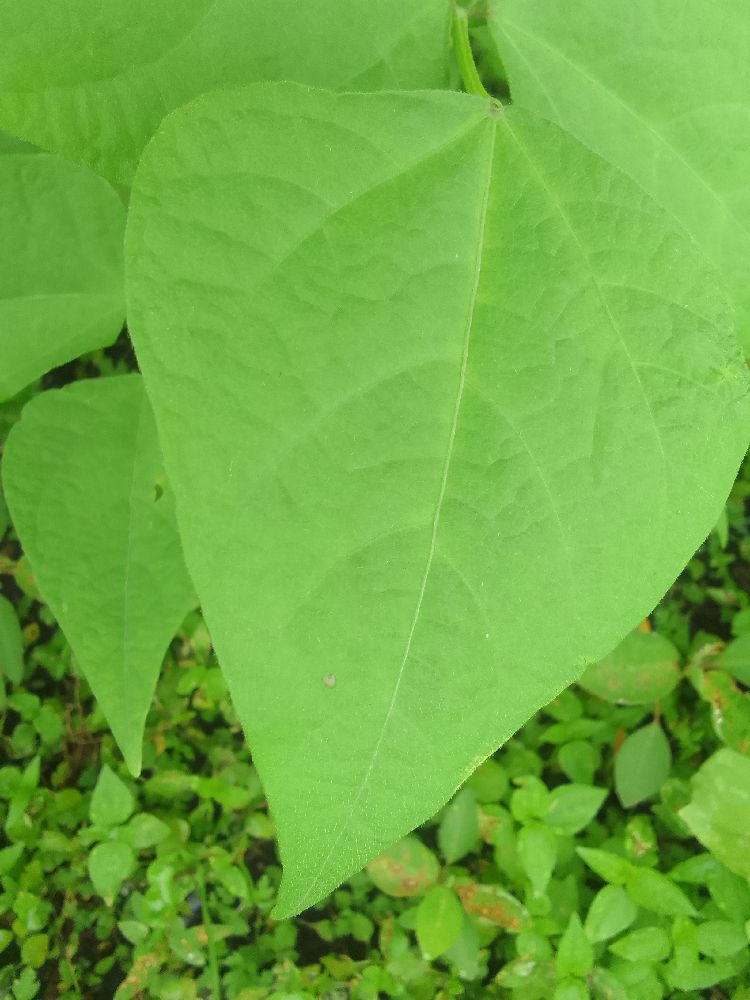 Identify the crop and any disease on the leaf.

common bean, healthy
